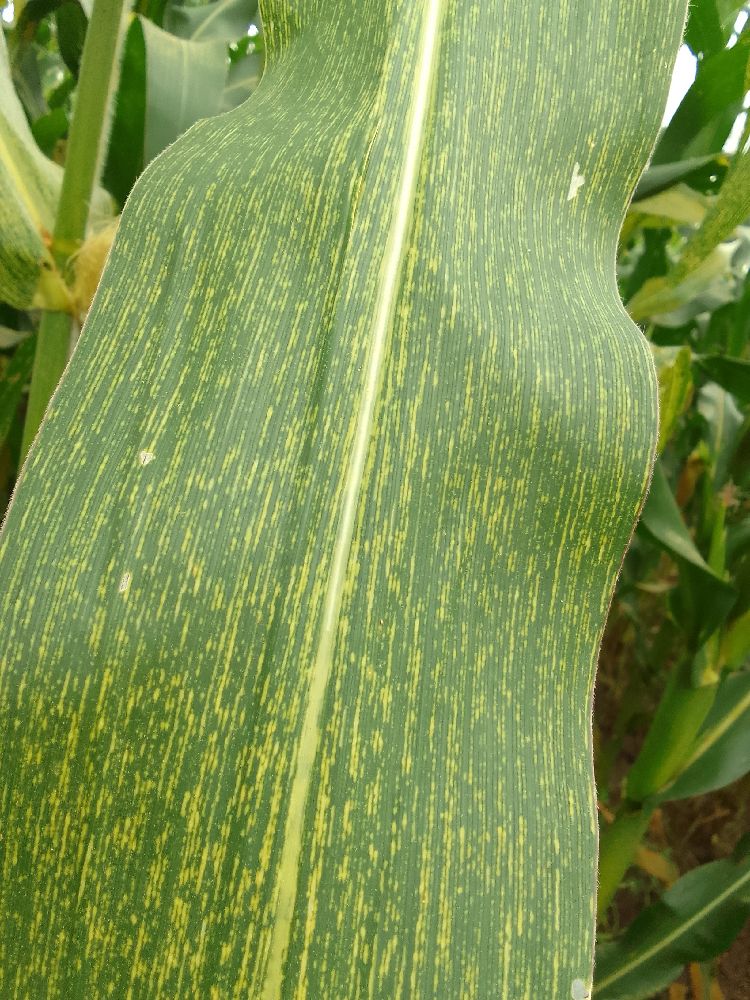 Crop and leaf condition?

maize, maize streak virus
